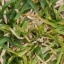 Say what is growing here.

grass
